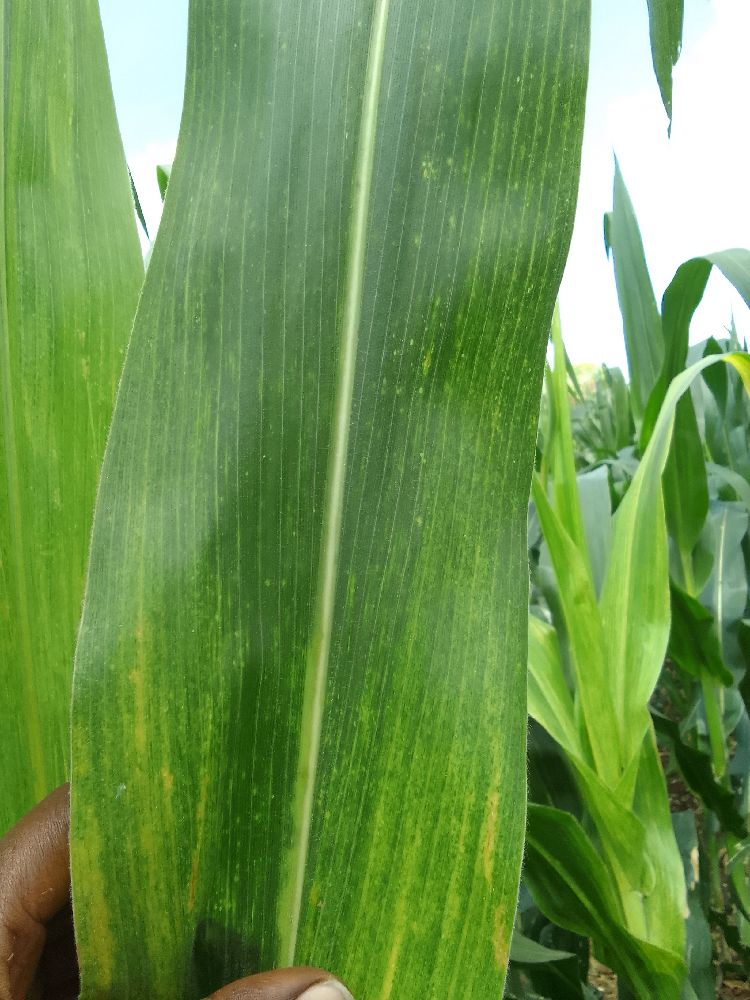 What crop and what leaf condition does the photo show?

maize, maize lethal necrosis
